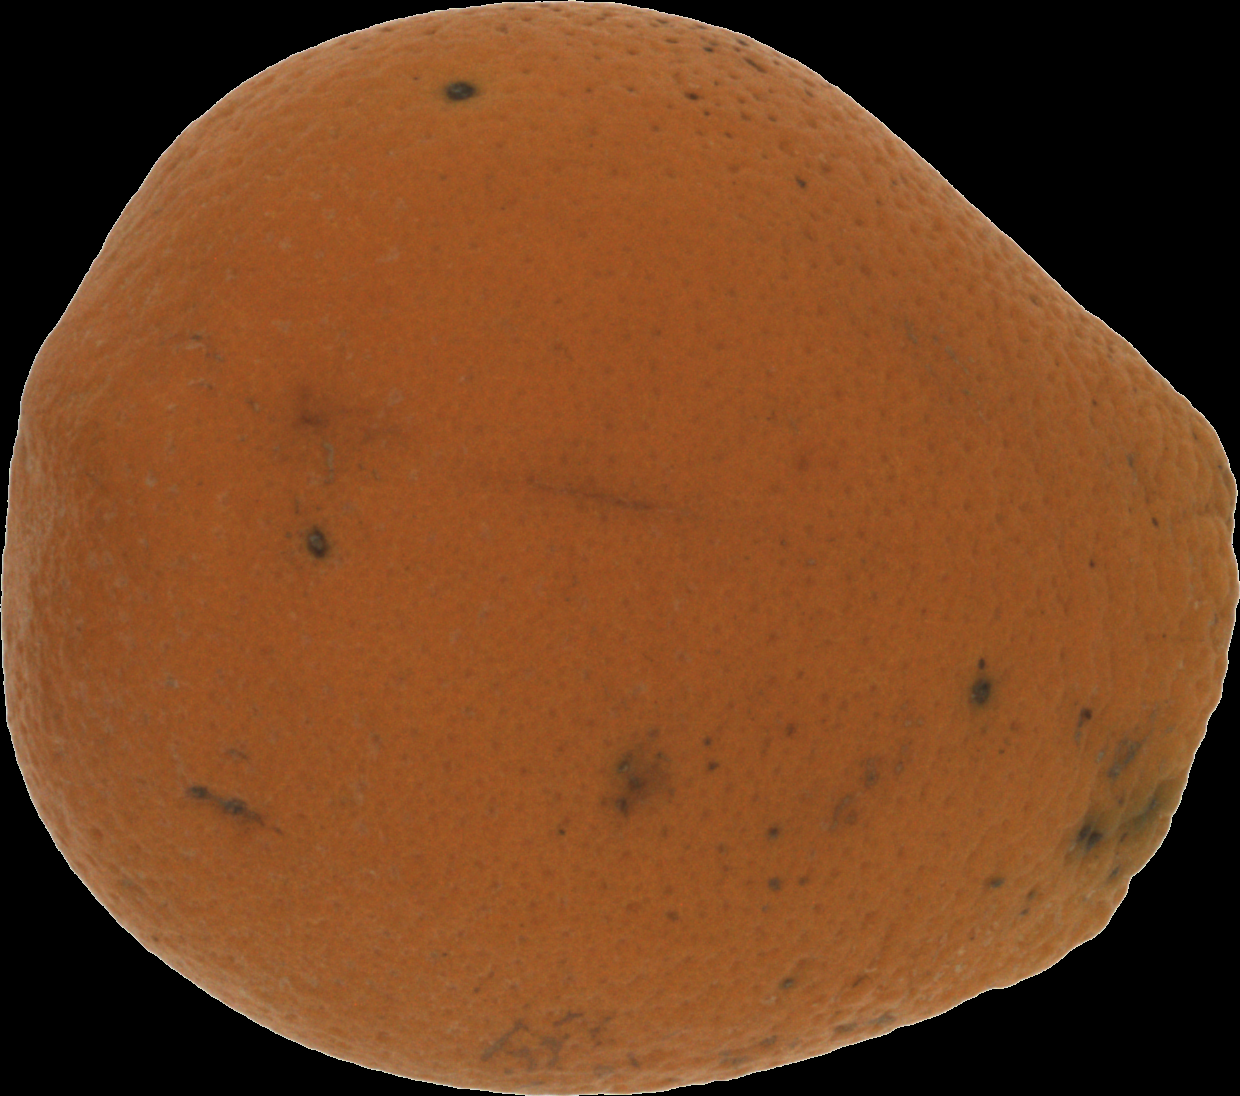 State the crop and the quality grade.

orange, bad
